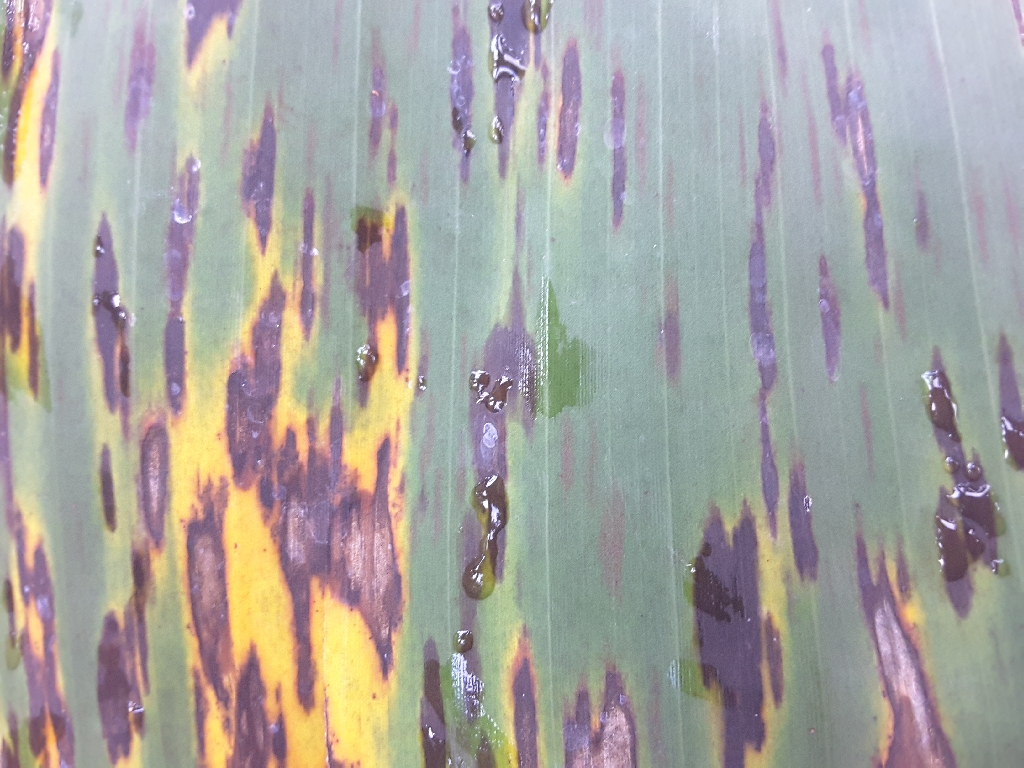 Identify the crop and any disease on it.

banana, black sigatoka
